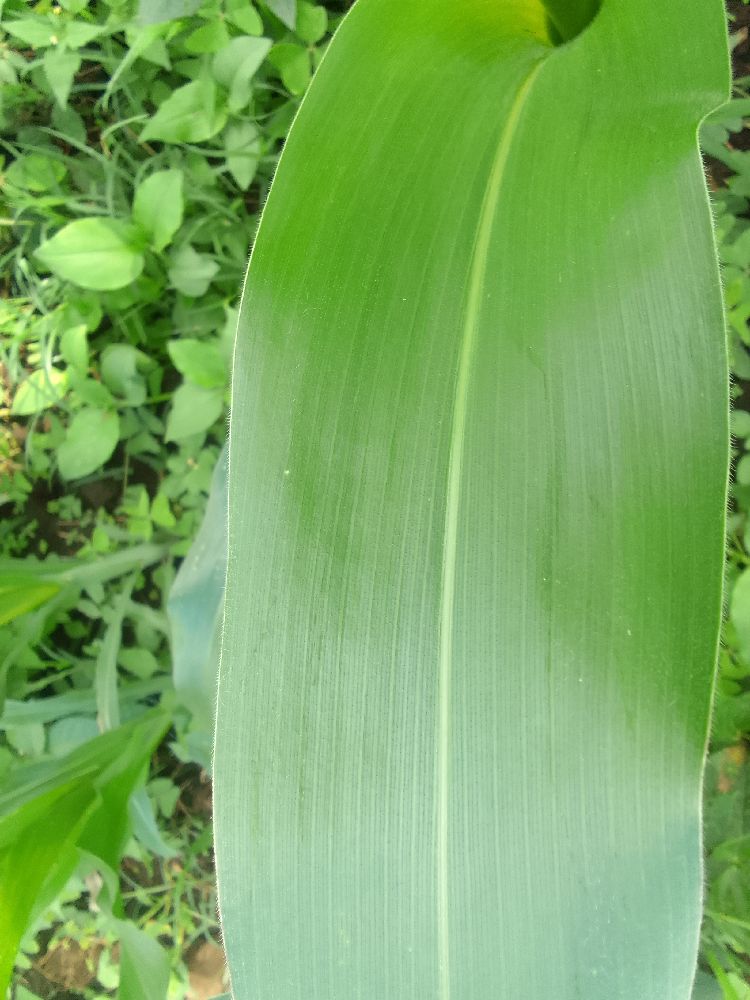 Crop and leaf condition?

maize, healthy
